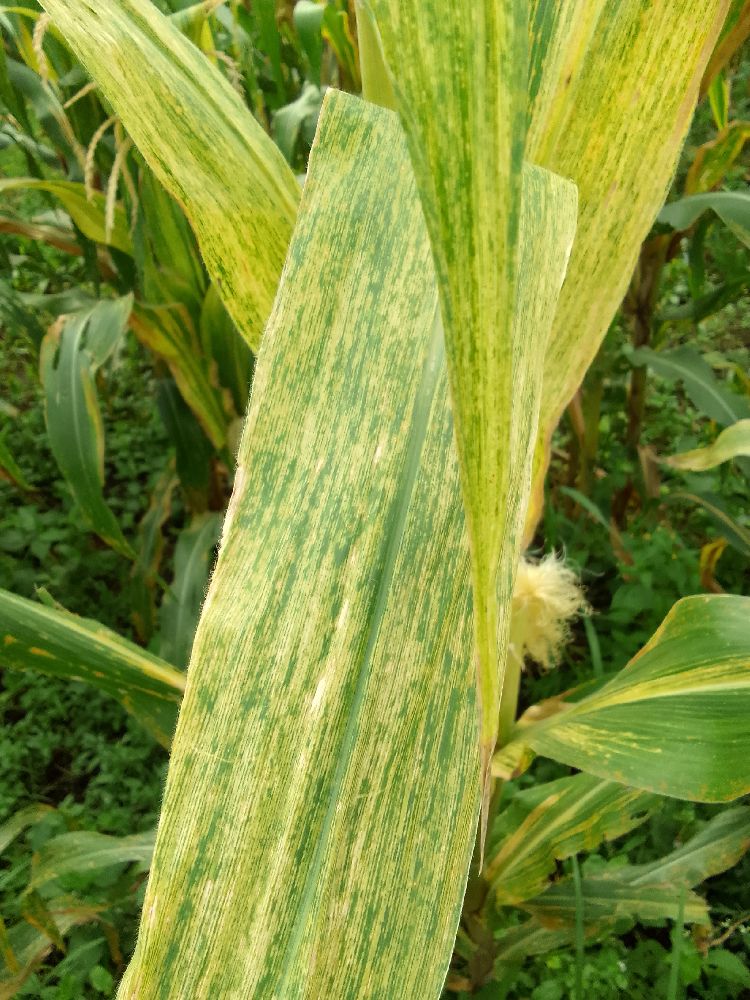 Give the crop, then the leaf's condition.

maize, maize lethal necrosis
